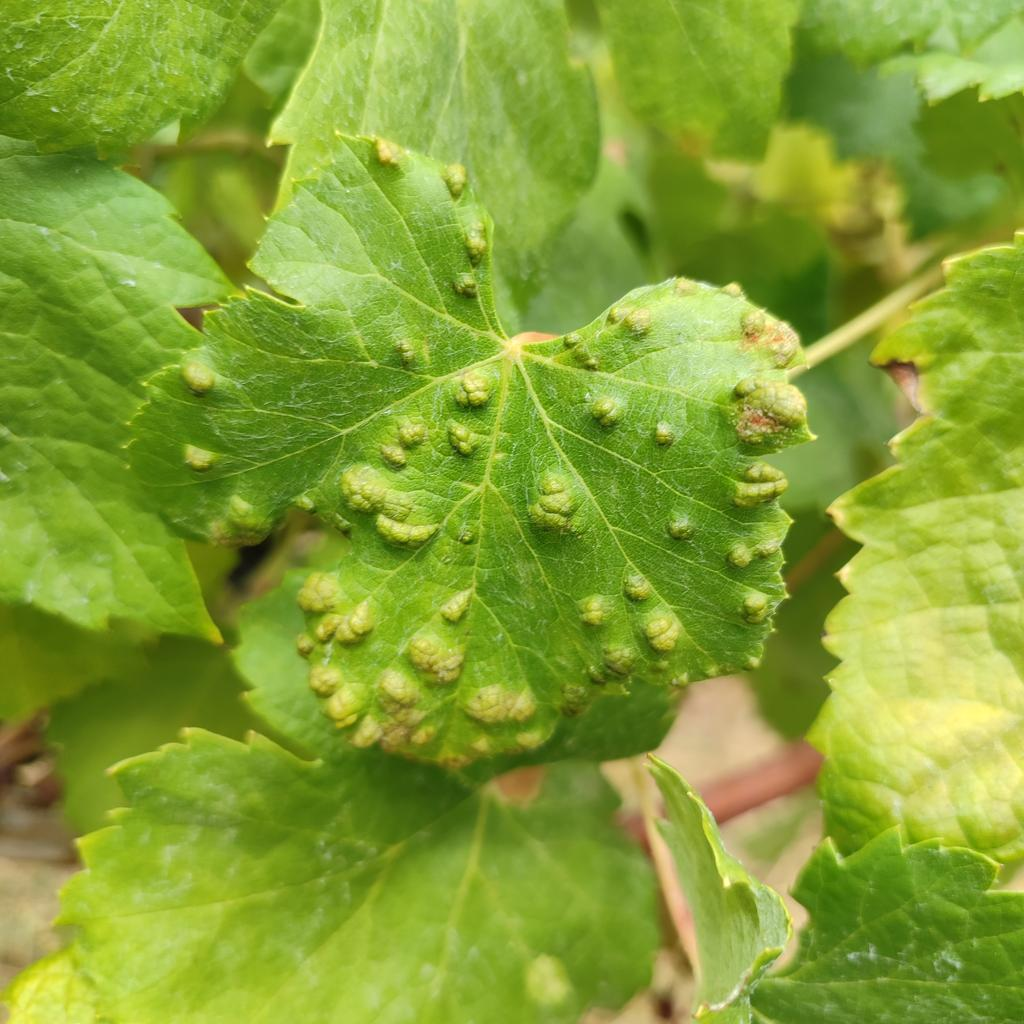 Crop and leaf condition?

grapevine, erineum mite
